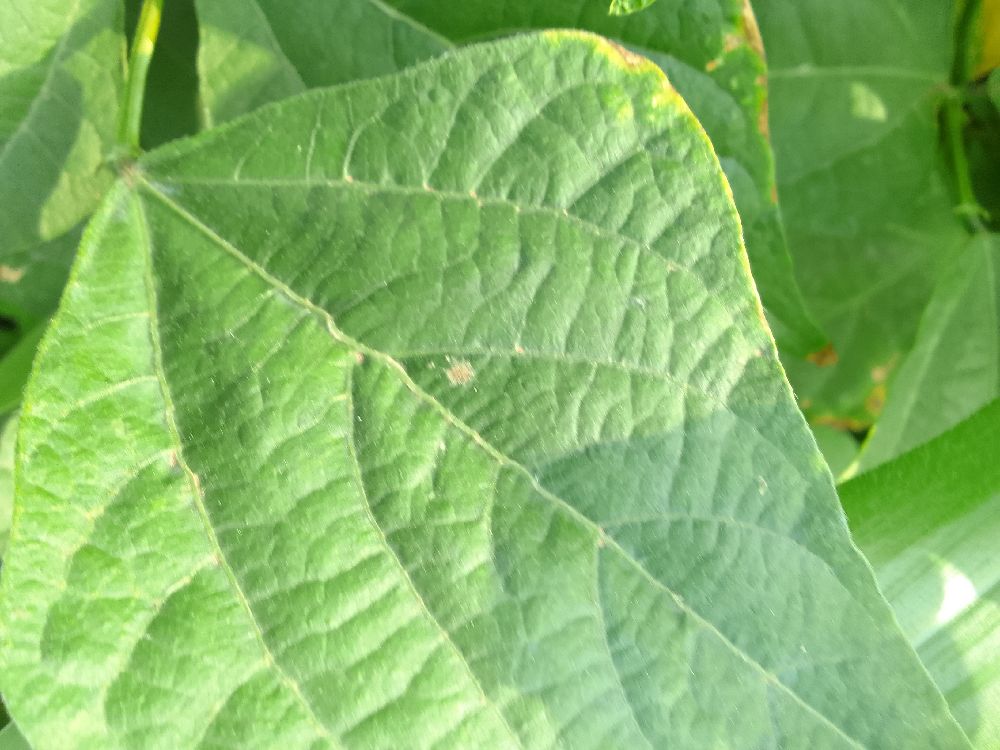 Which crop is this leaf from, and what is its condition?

common bean, healthy
